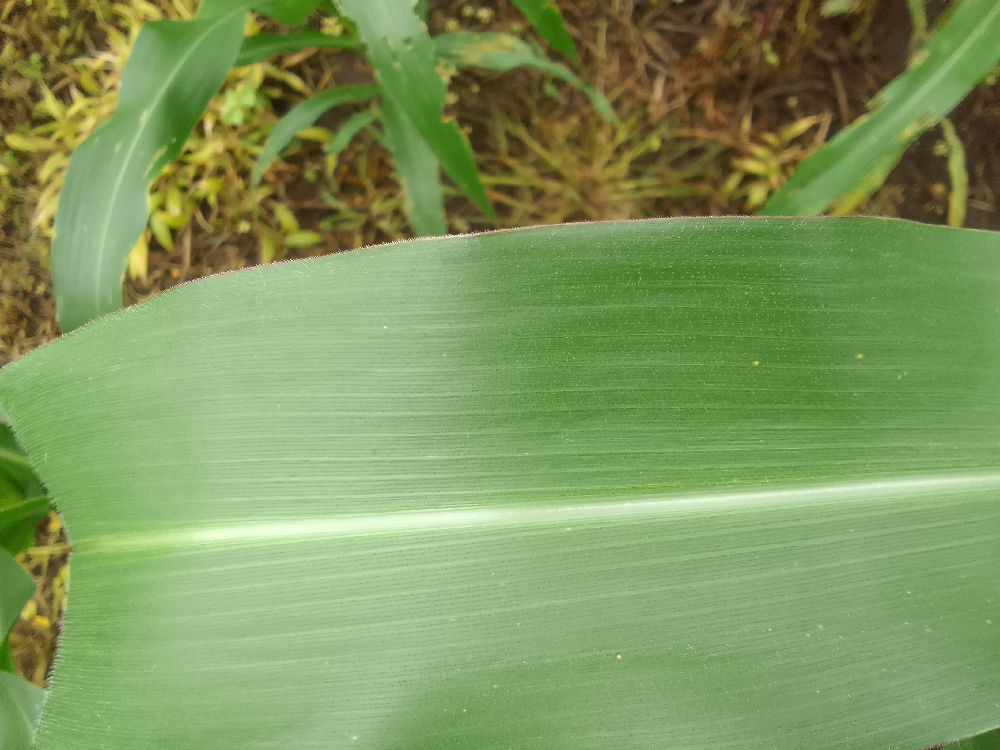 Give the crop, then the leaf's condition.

maize, healthy
